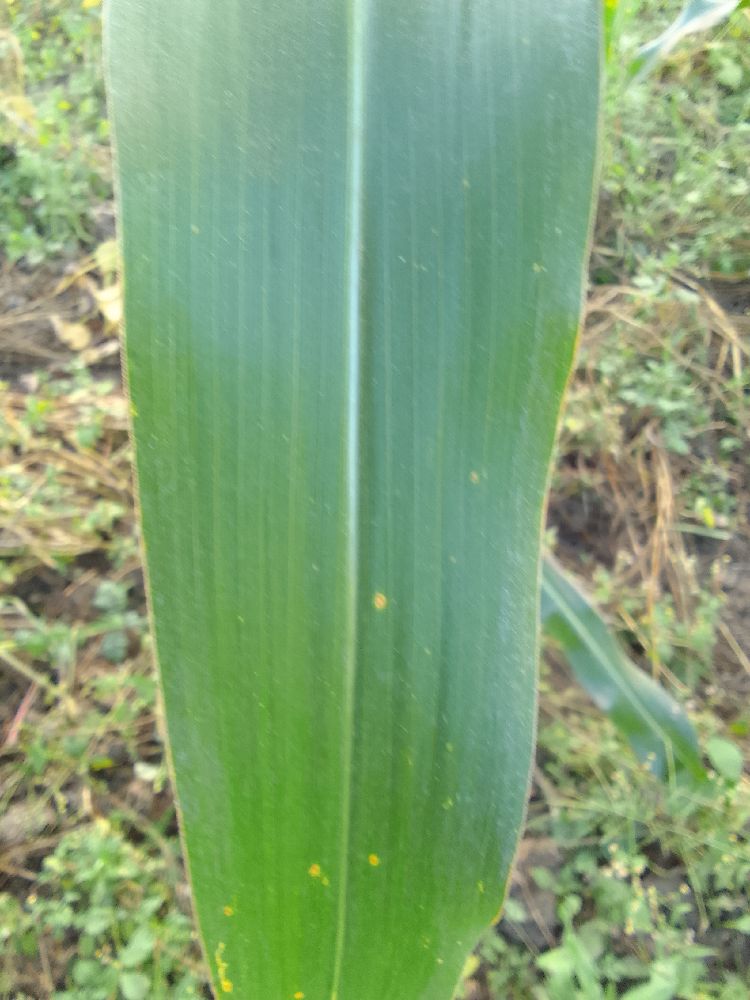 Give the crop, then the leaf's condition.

maize, healthy
